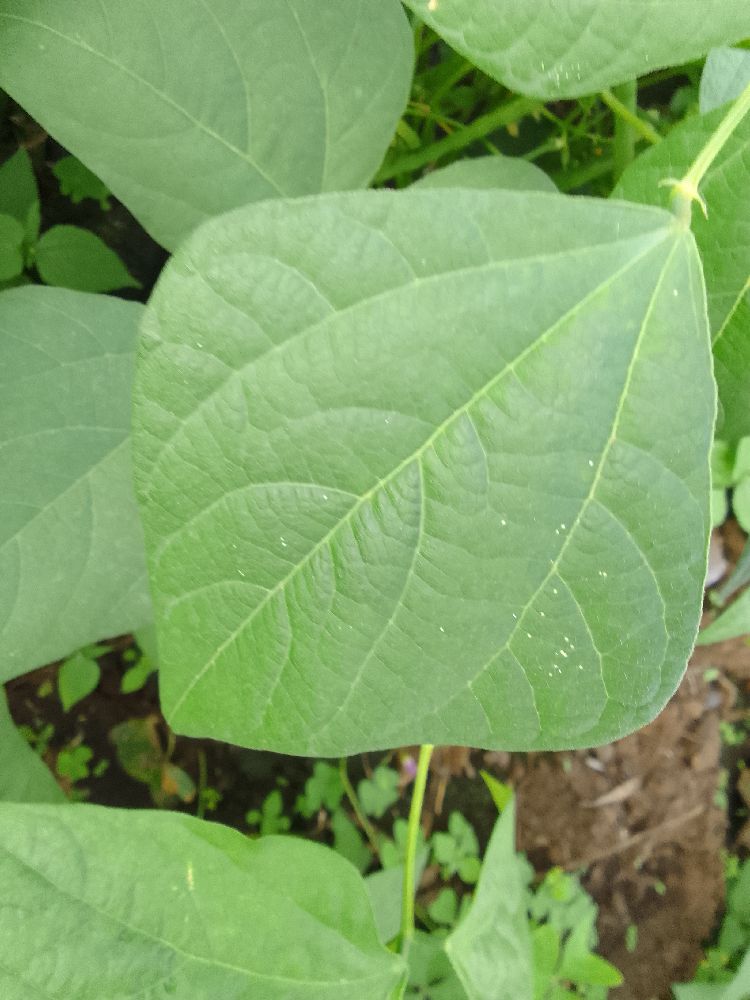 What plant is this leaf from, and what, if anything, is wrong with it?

common bean, healthy
